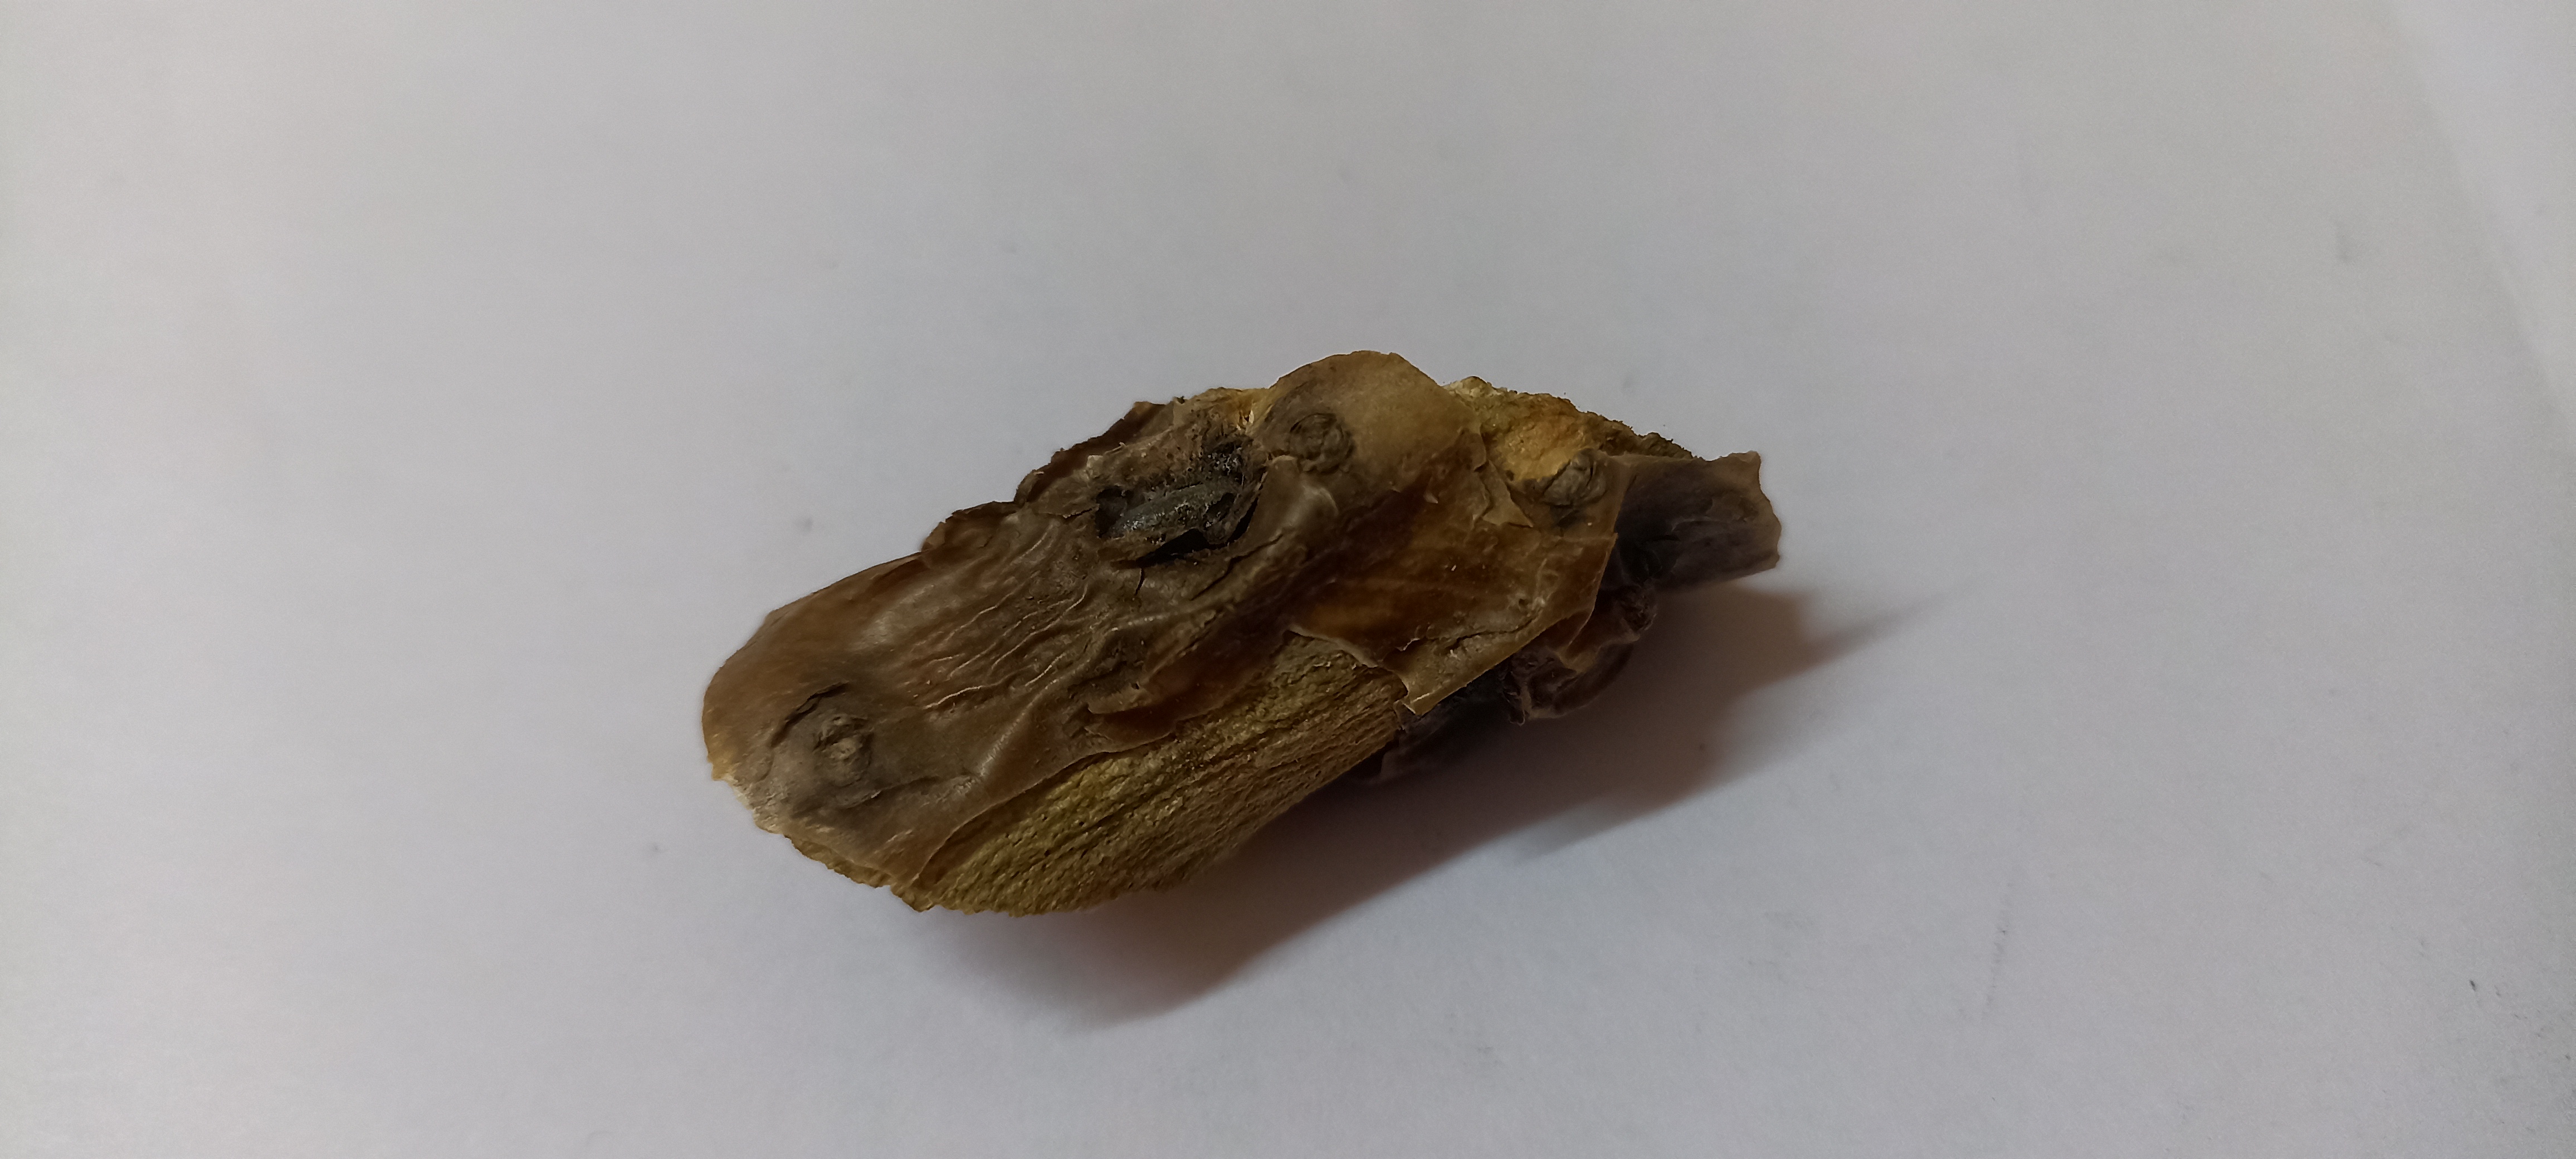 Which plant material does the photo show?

gulvel
